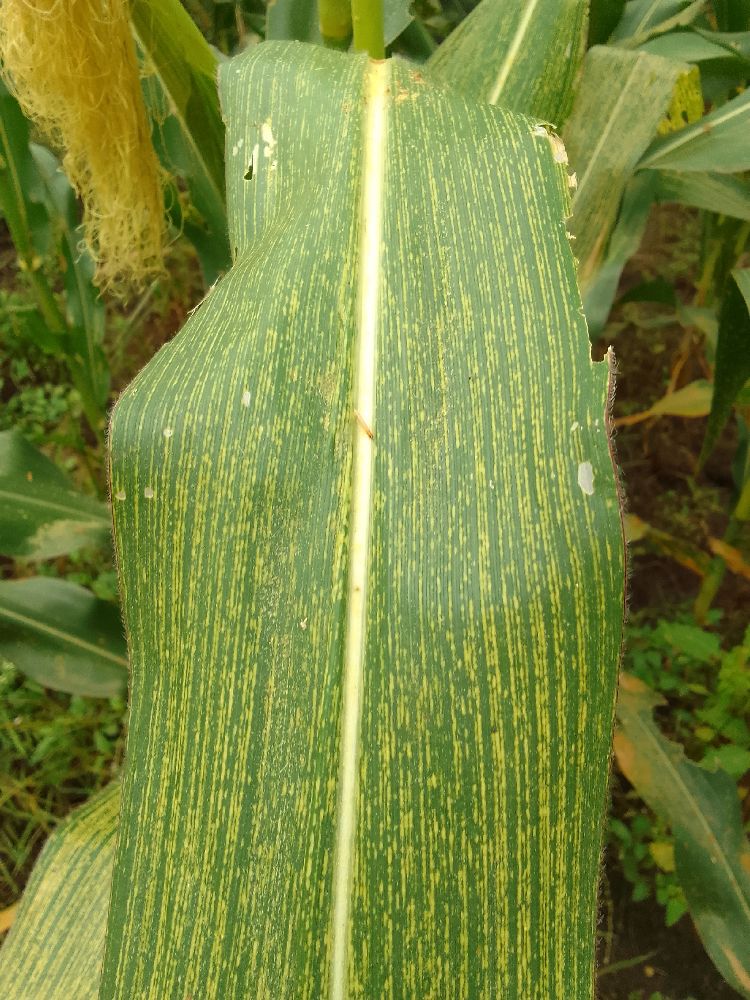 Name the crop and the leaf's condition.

maize, maize streak virus
